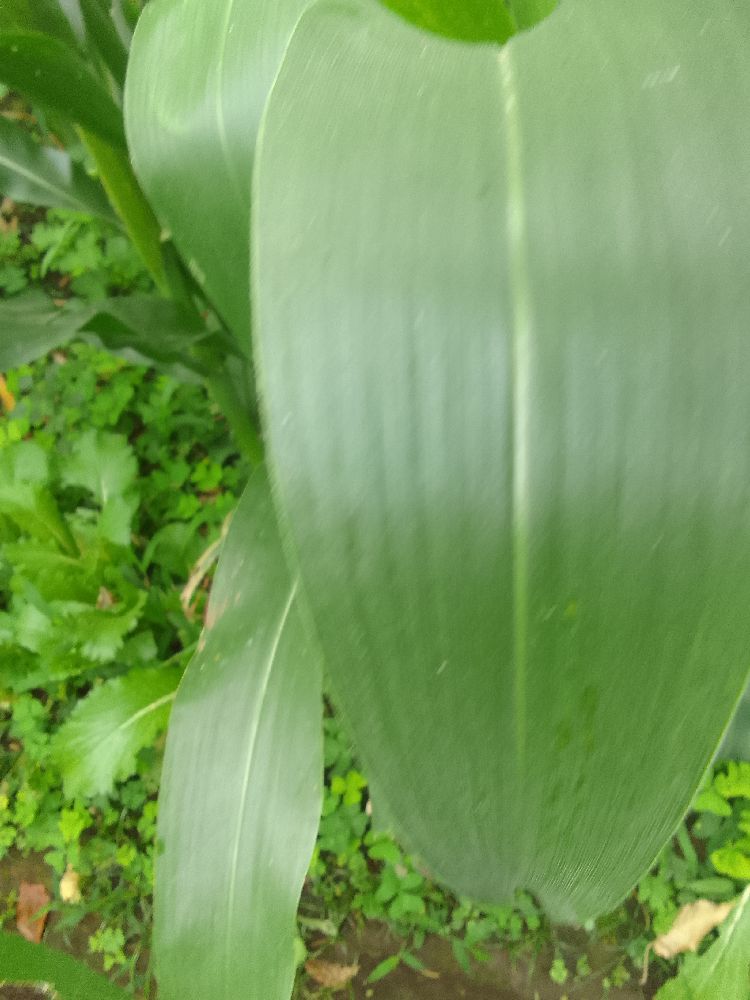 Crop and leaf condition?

maize, healthy
